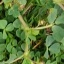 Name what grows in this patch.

unstructured weed
